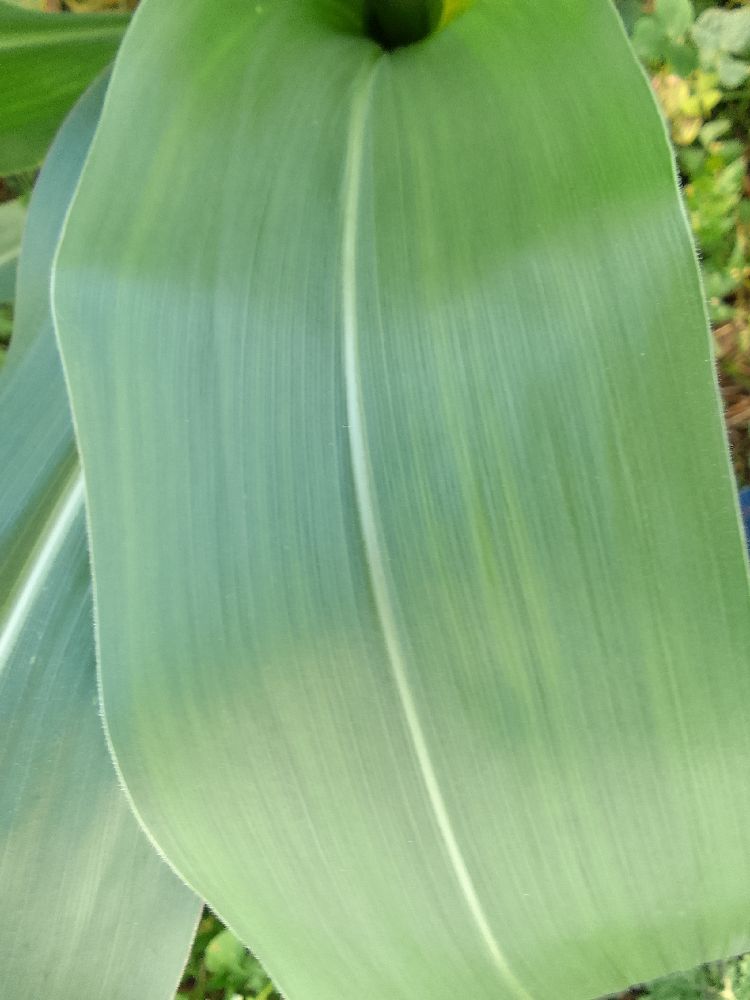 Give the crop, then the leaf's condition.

maize, healthy
